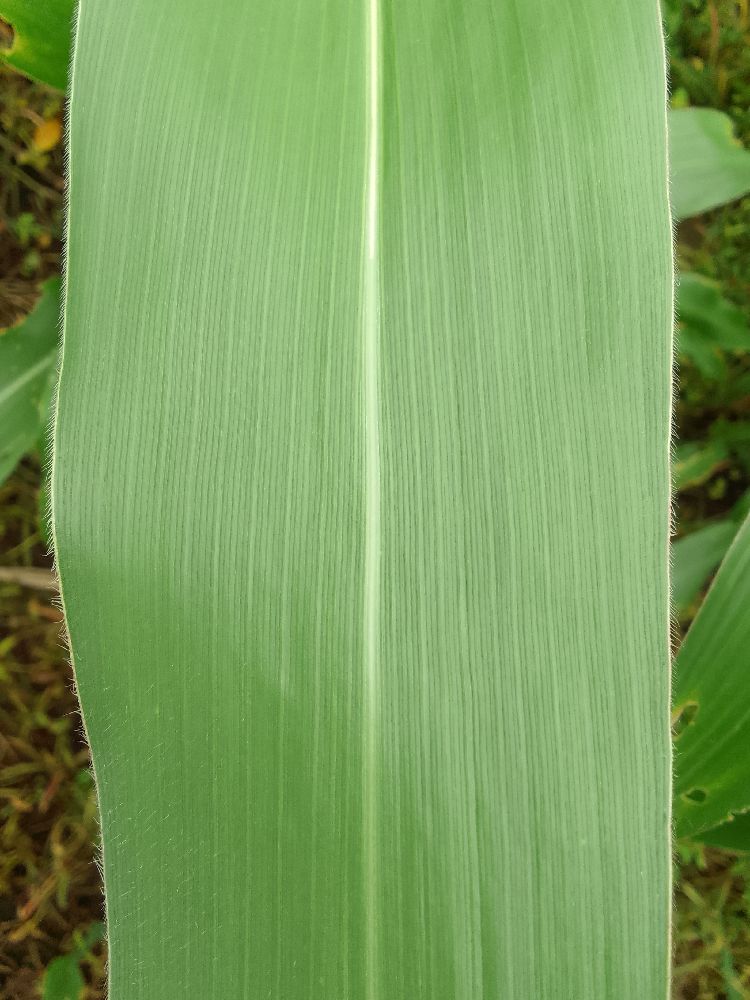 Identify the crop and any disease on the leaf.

maize, healthy
